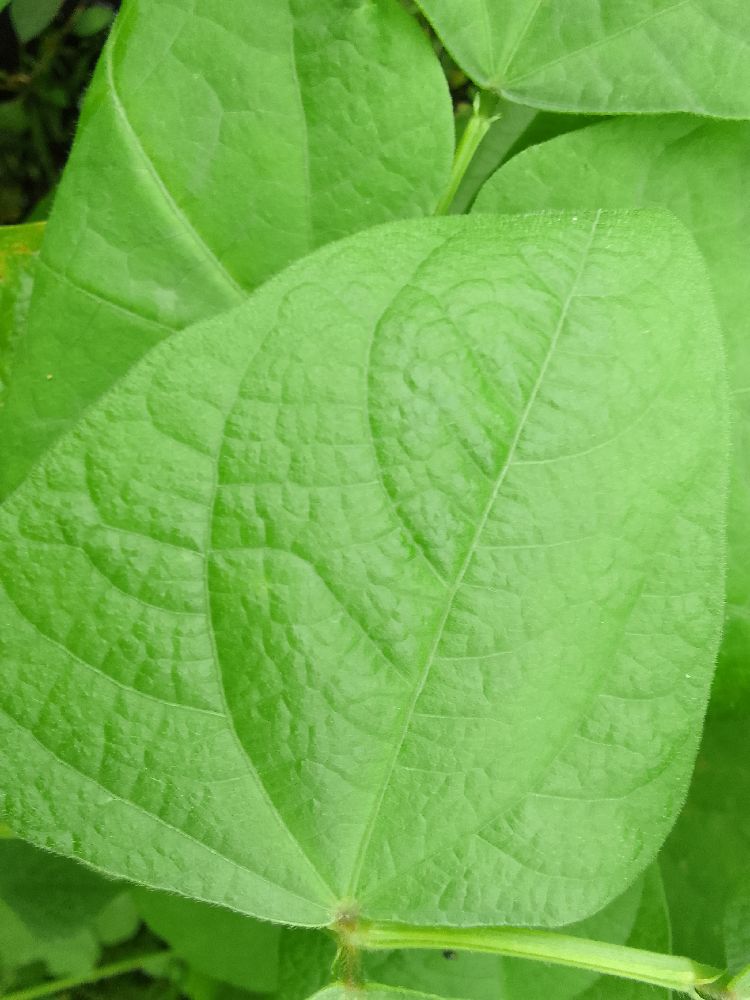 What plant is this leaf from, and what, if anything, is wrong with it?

common bean, healthy
